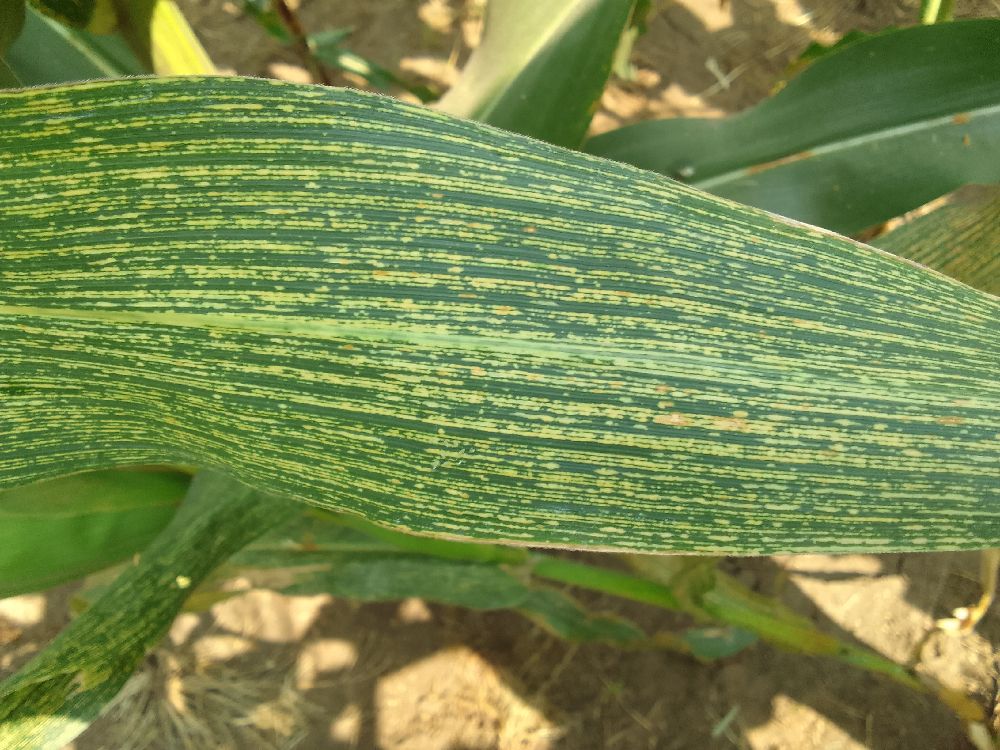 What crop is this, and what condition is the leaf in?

maize, maize streak virus
